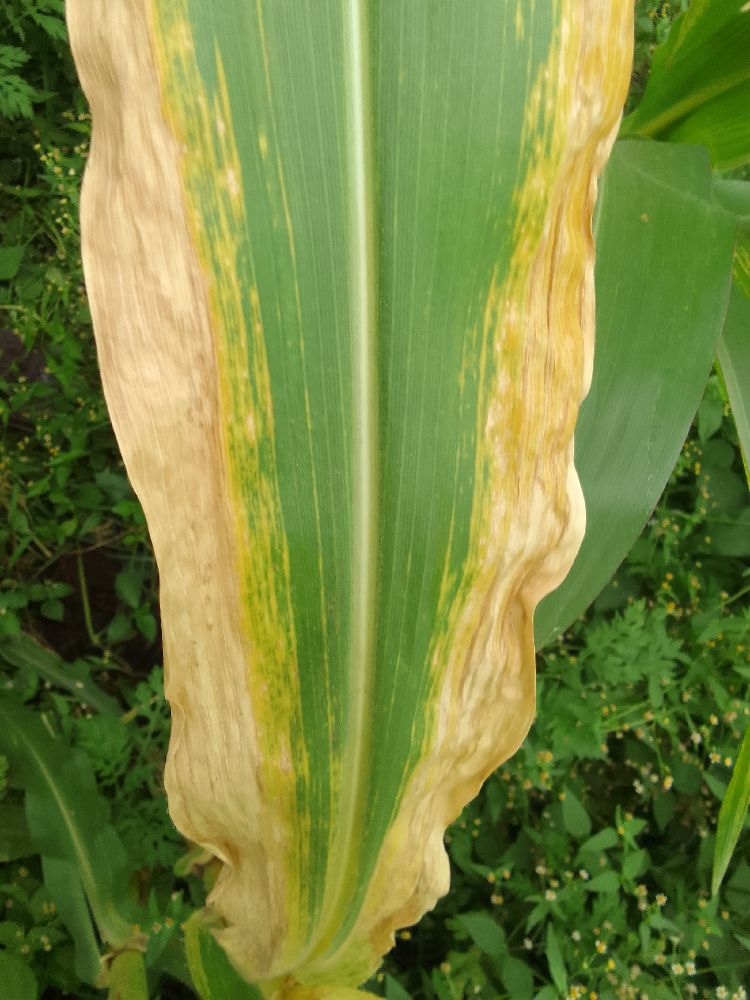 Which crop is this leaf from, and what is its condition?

maize, maize lethal necrosis
